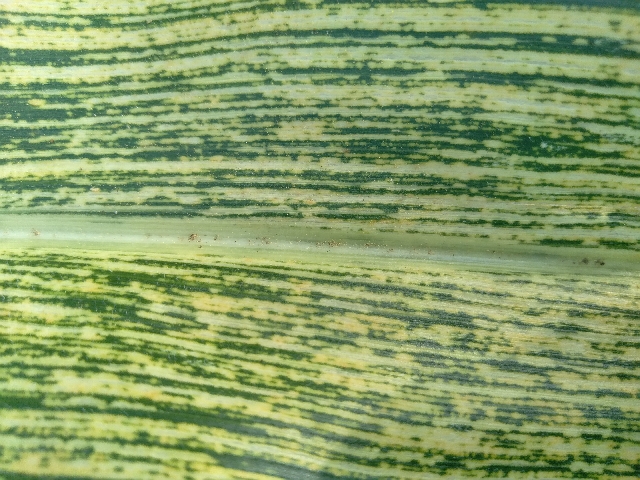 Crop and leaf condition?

maize, maize streak virus
